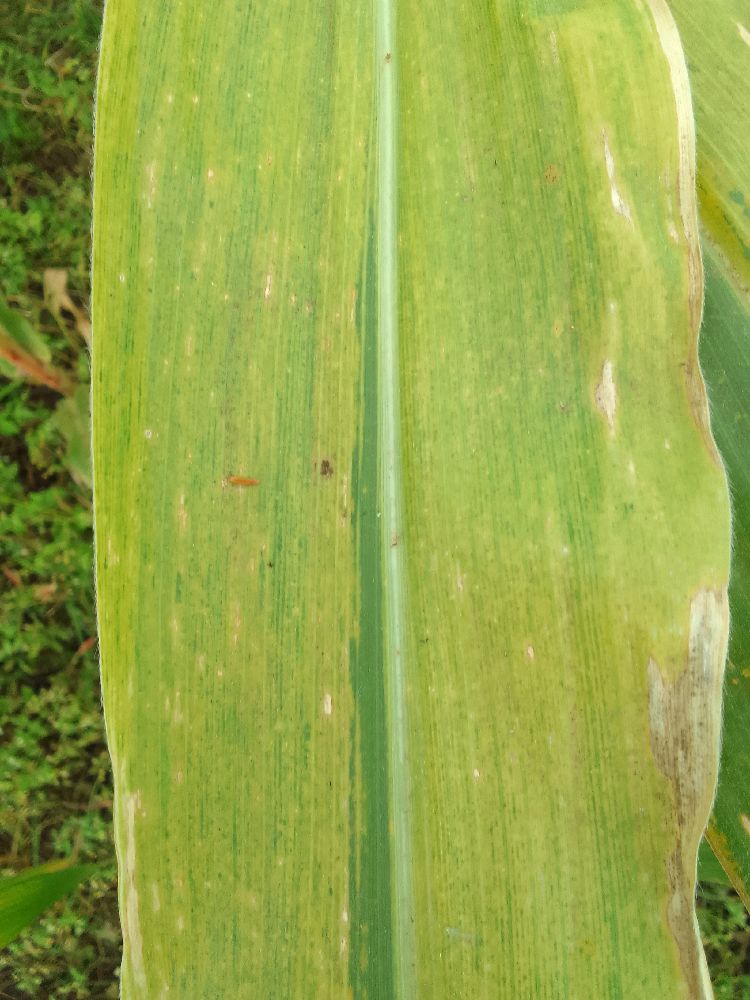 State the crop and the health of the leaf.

maize, maize lethal necrosis
